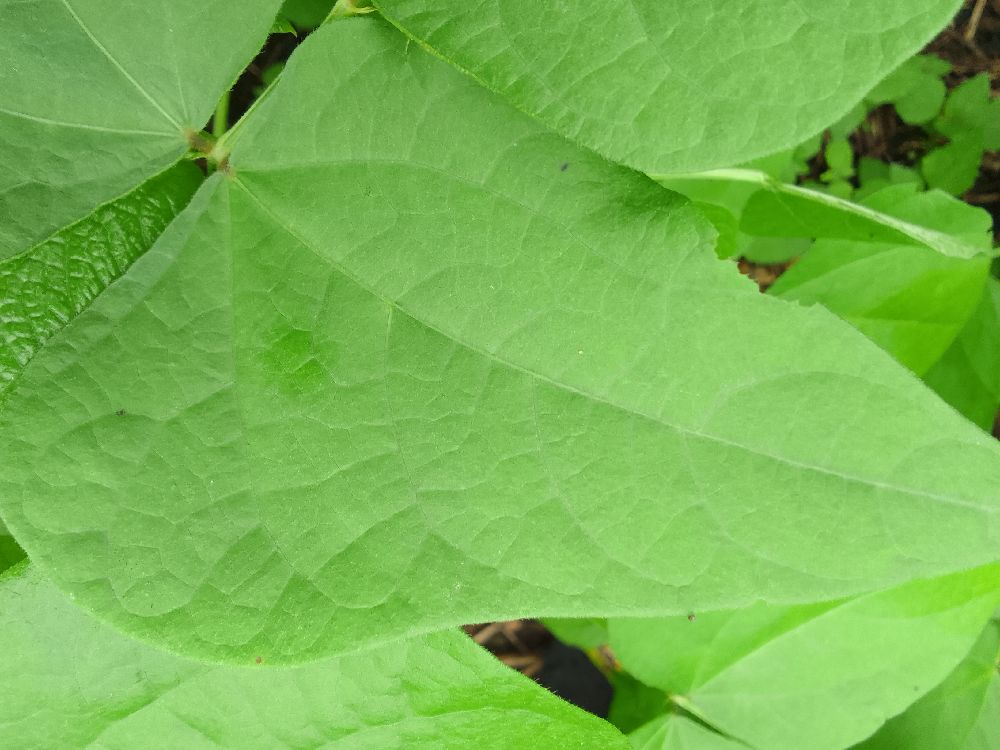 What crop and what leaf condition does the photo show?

common bean, healthy
